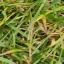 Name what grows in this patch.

grass
